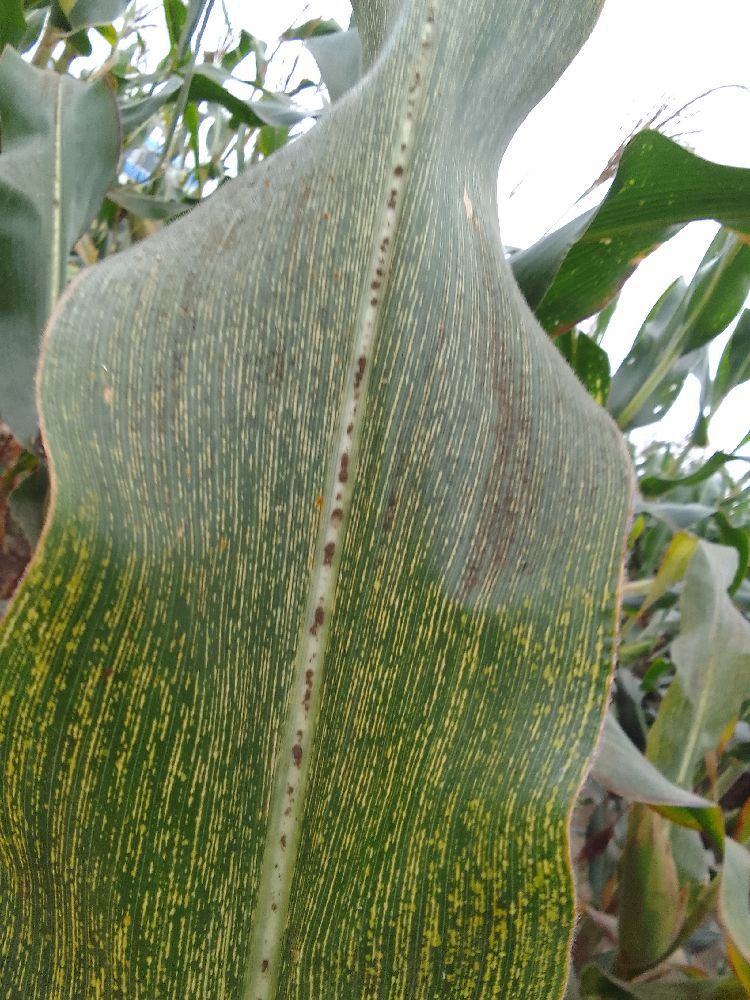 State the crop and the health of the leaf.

maize, maize streak virus
